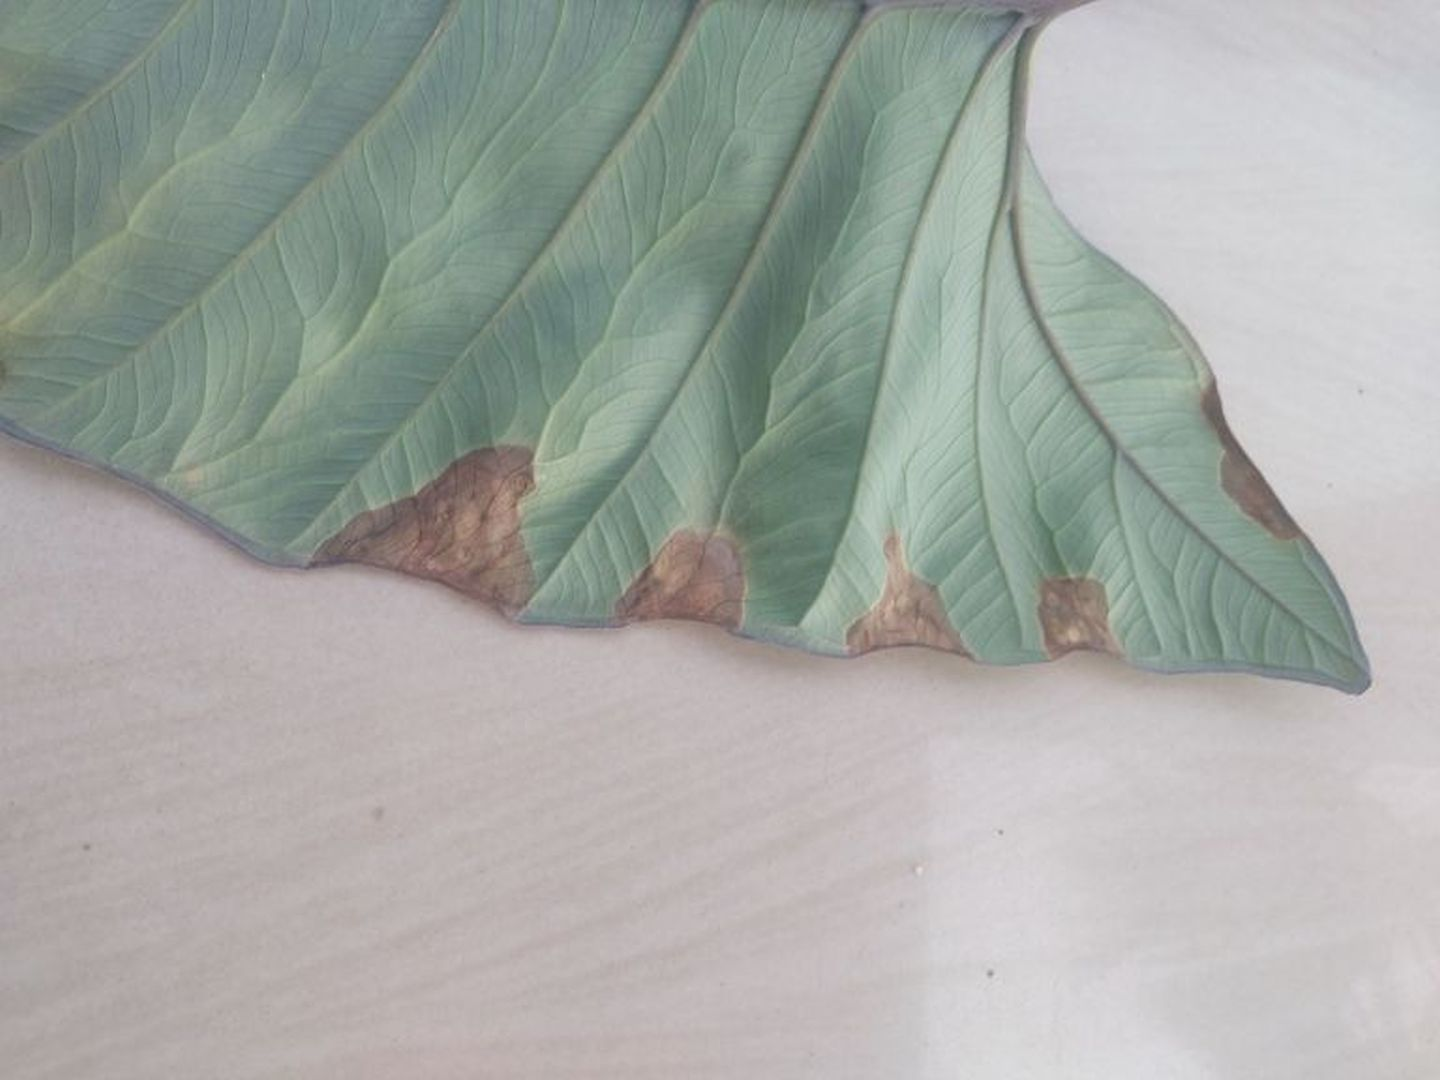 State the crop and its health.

taro, leaf blight
